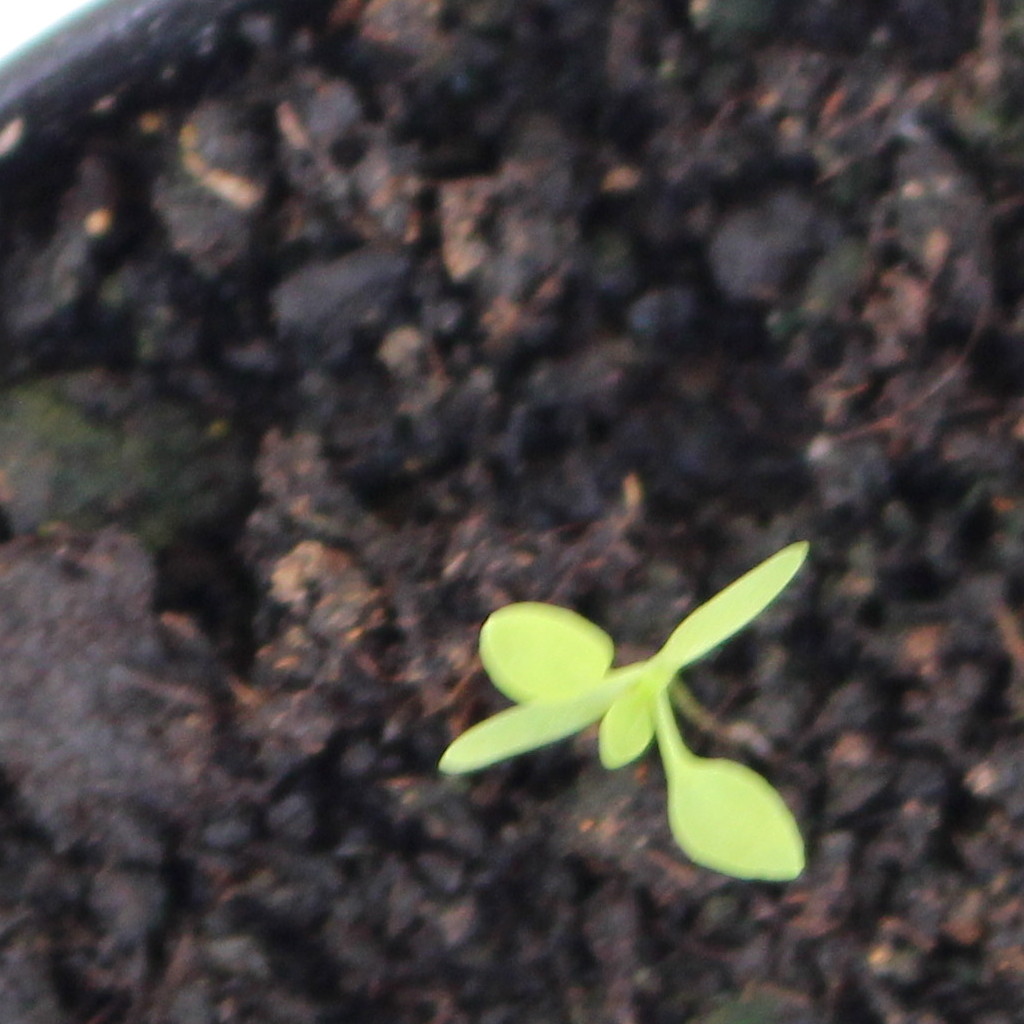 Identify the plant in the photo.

Papaver rhoeas
